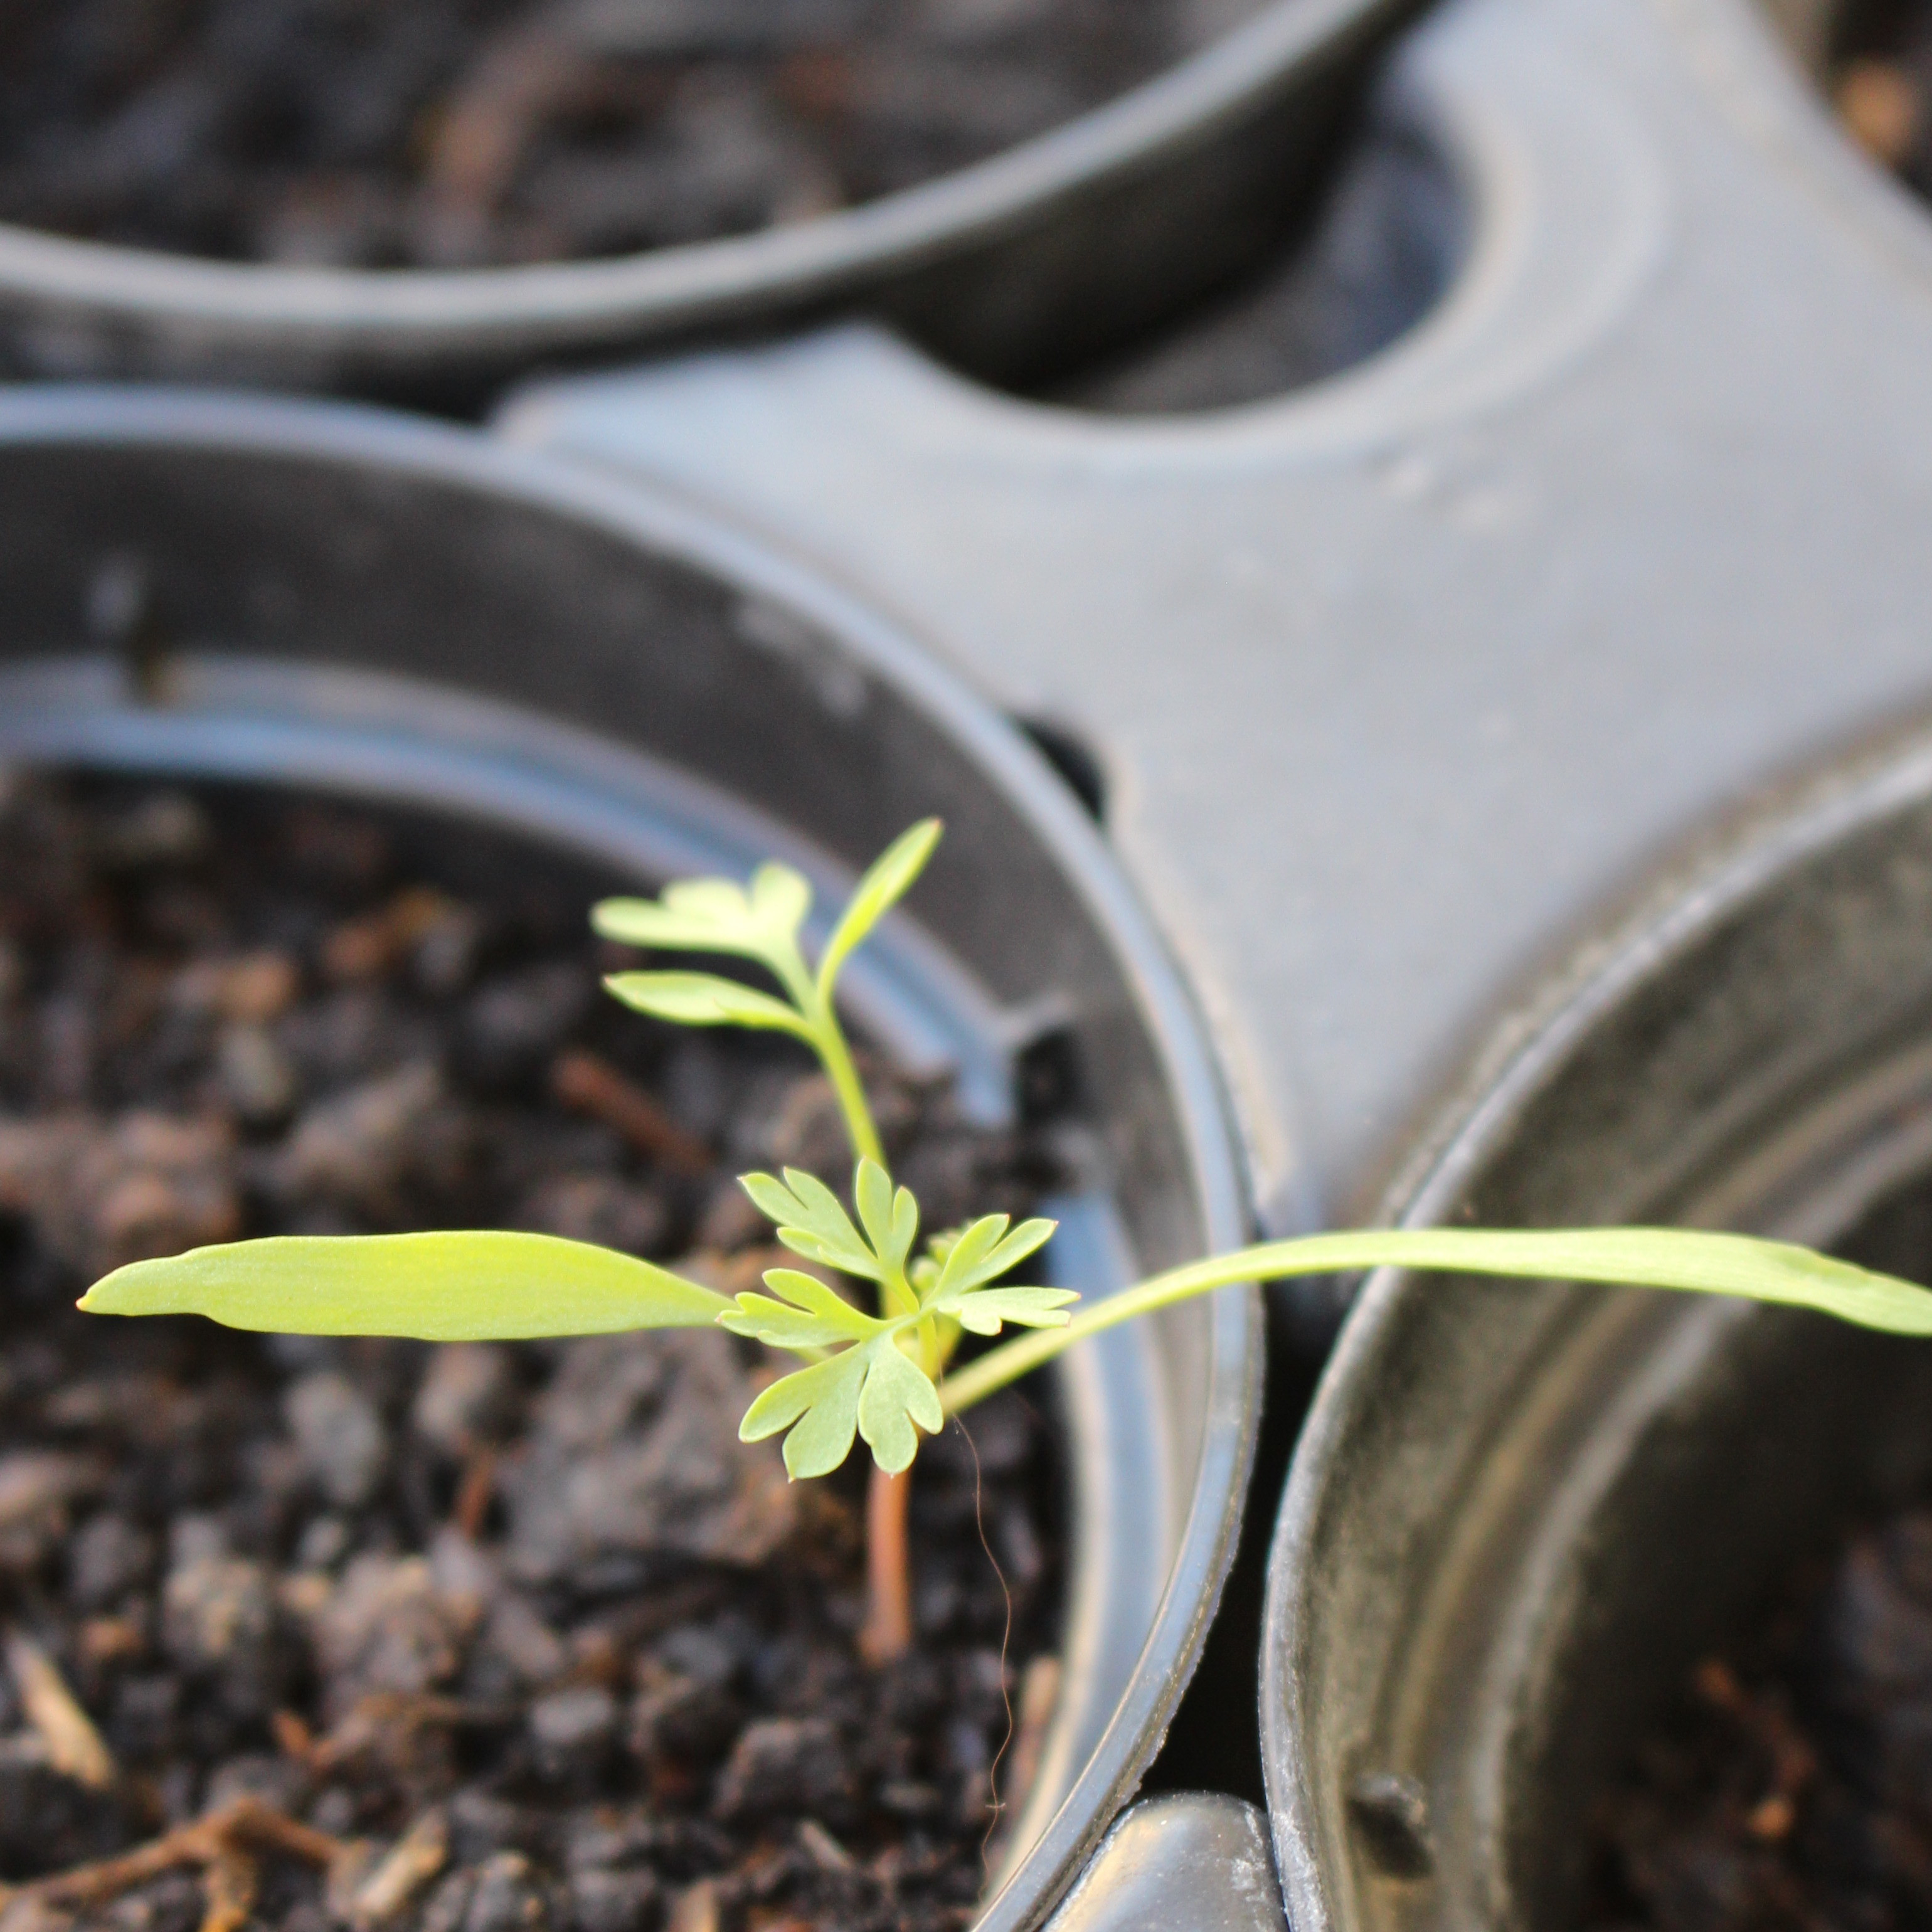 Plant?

Fumaria officinalis
